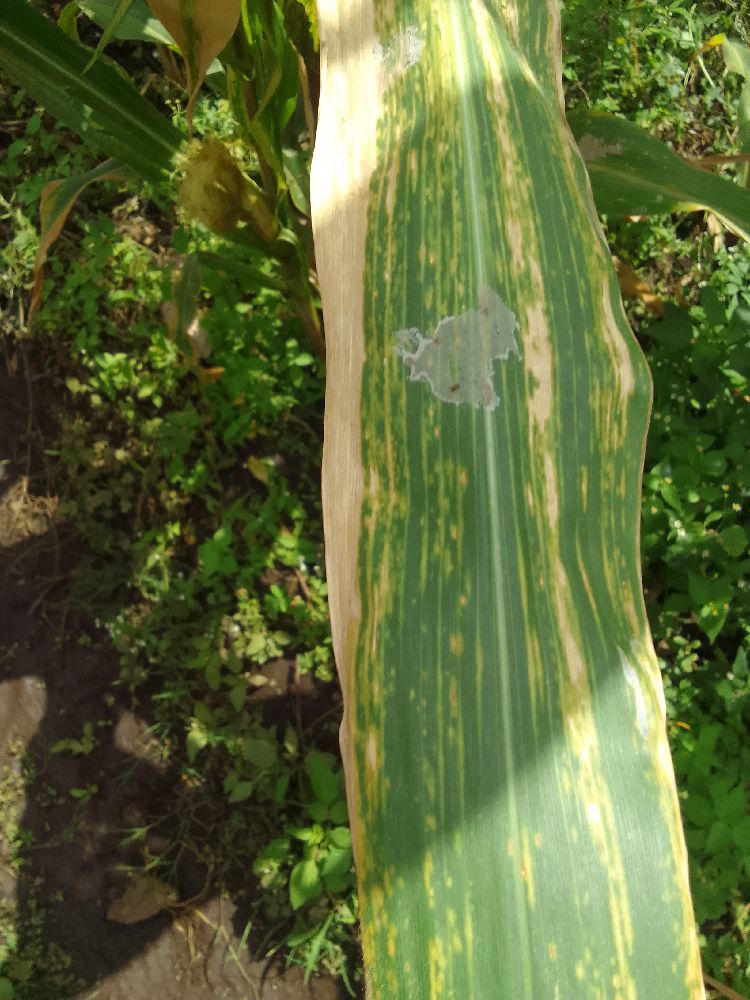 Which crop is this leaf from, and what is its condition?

maize, maize lethal necrosis
